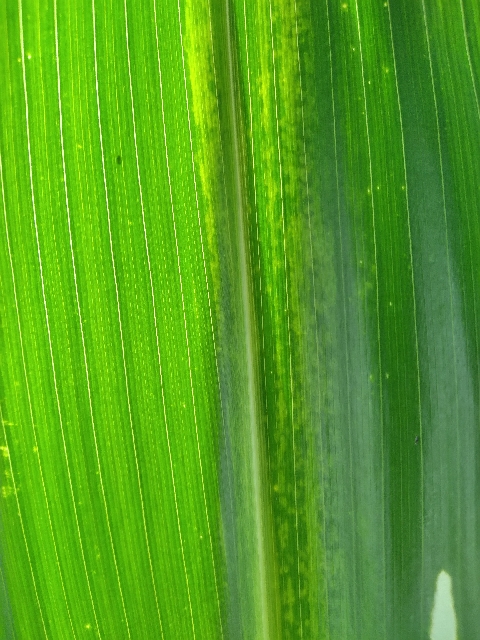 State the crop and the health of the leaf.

maize, maize lethal necrosis
